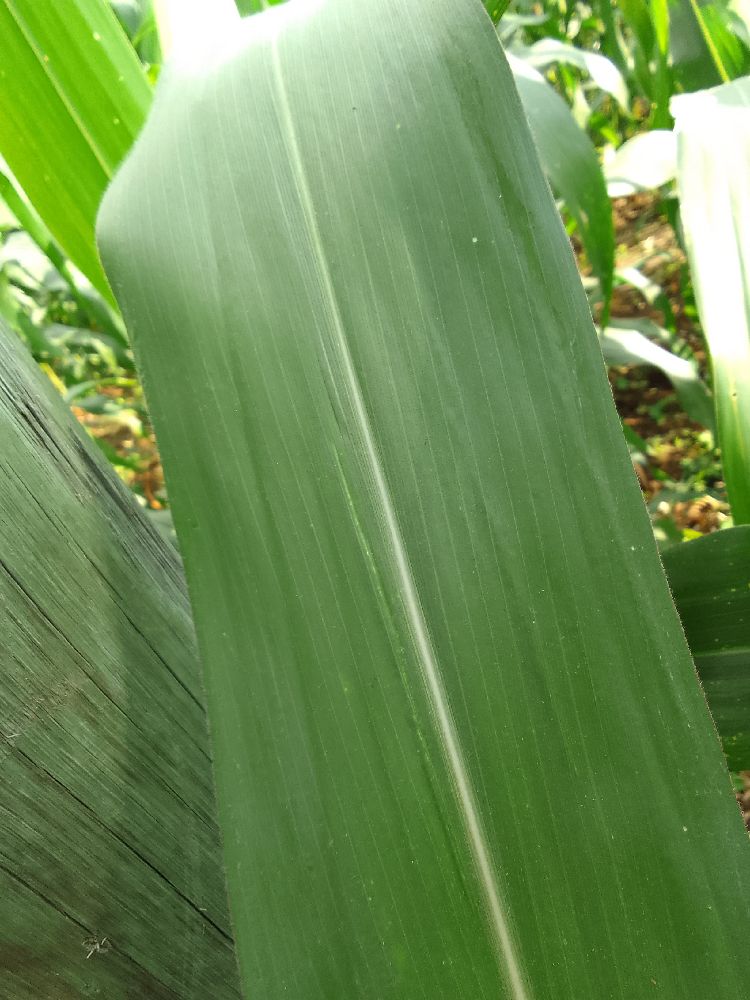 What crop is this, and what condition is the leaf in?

maize, healthy
